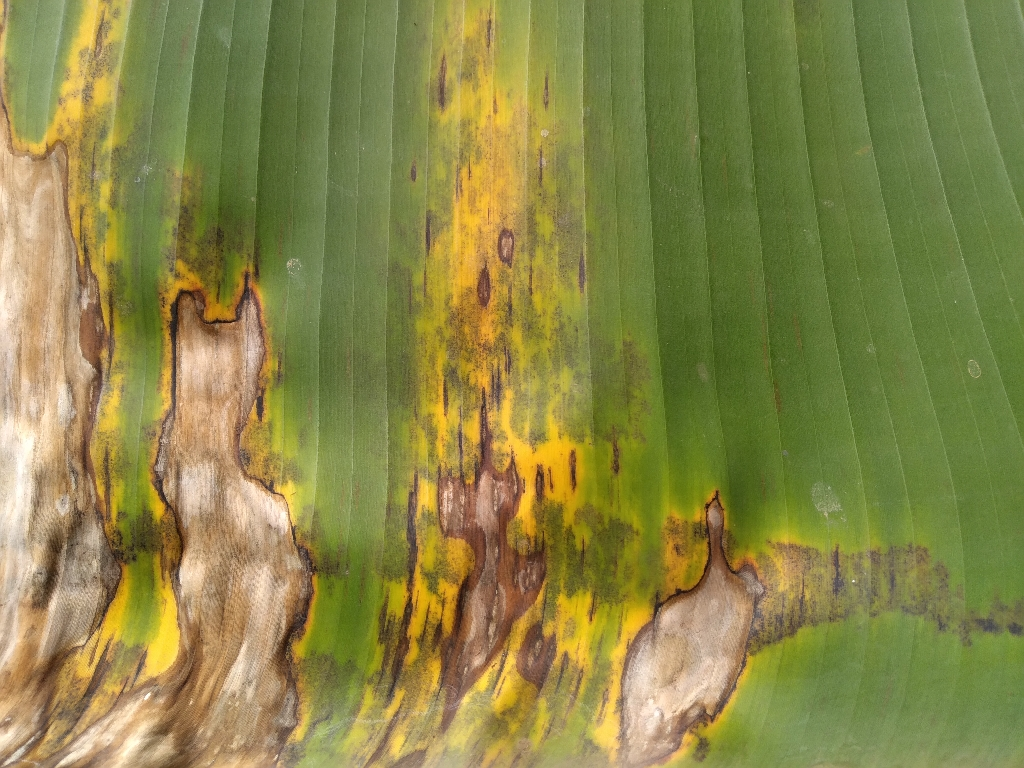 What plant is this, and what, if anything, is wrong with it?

banana, black sigatoka
